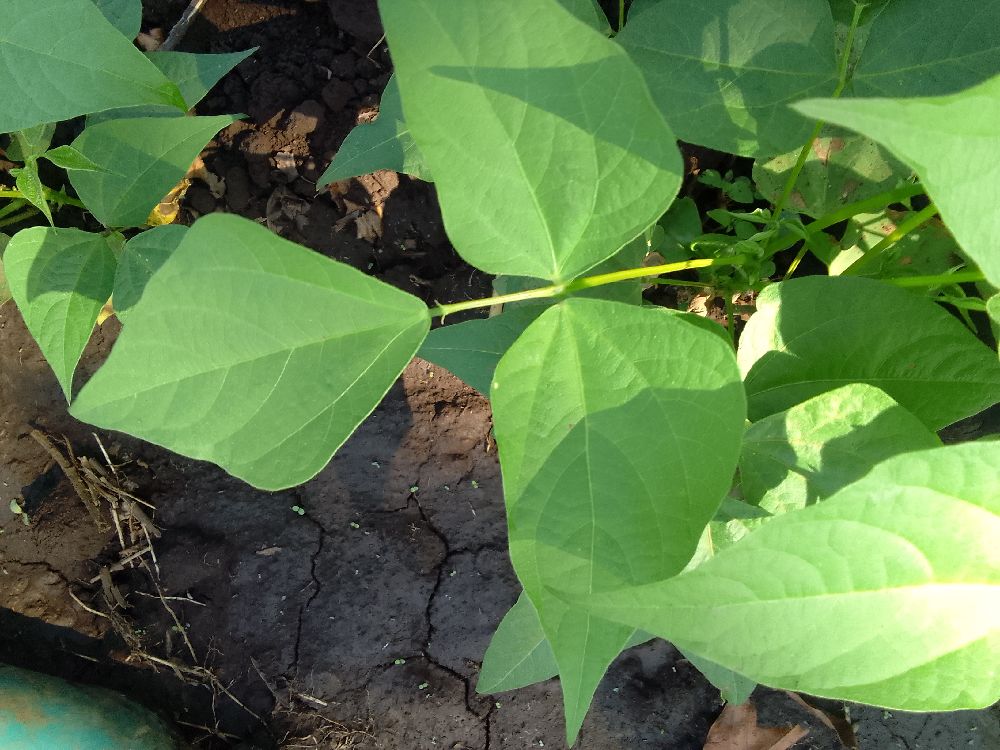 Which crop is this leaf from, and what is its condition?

common bean, healthy
